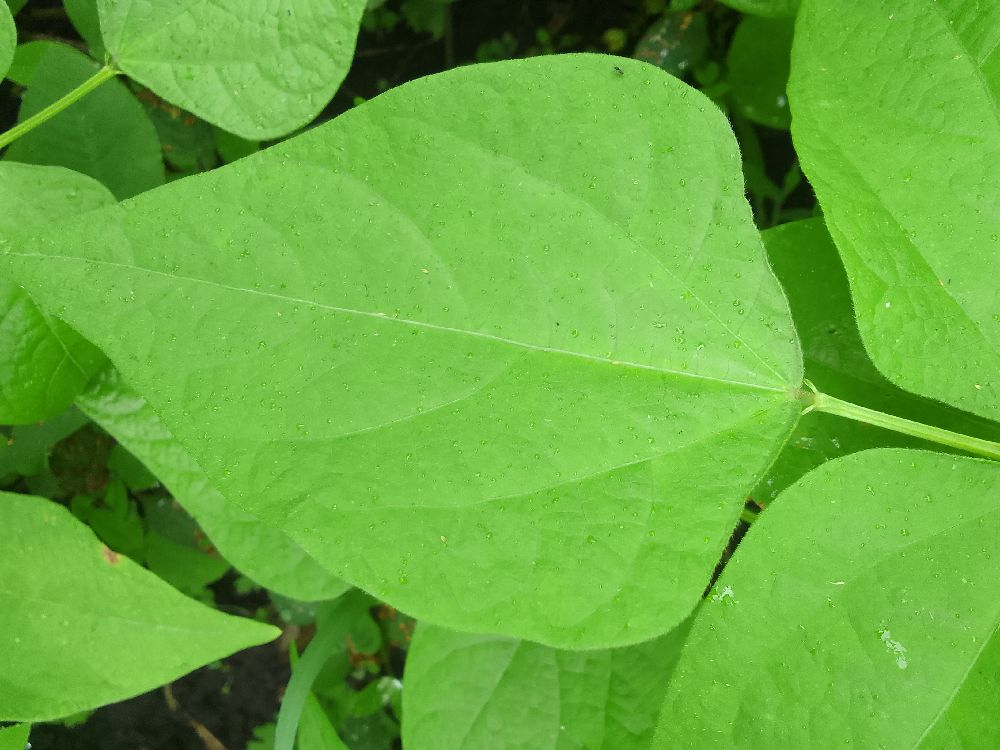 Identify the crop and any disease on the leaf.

common bean, healthy
